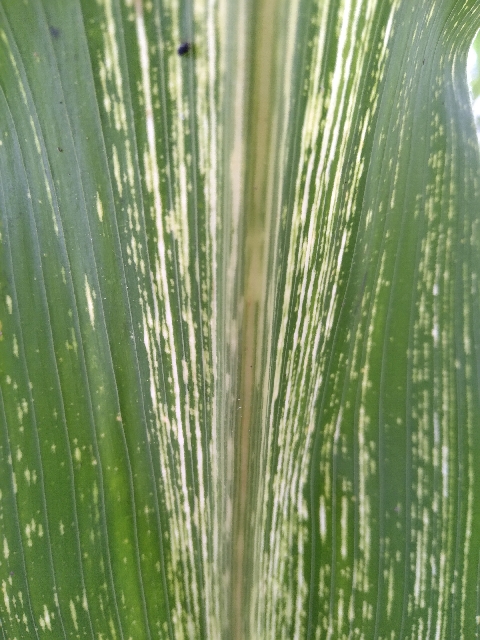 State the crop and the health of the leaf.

maize, maize streak virus
